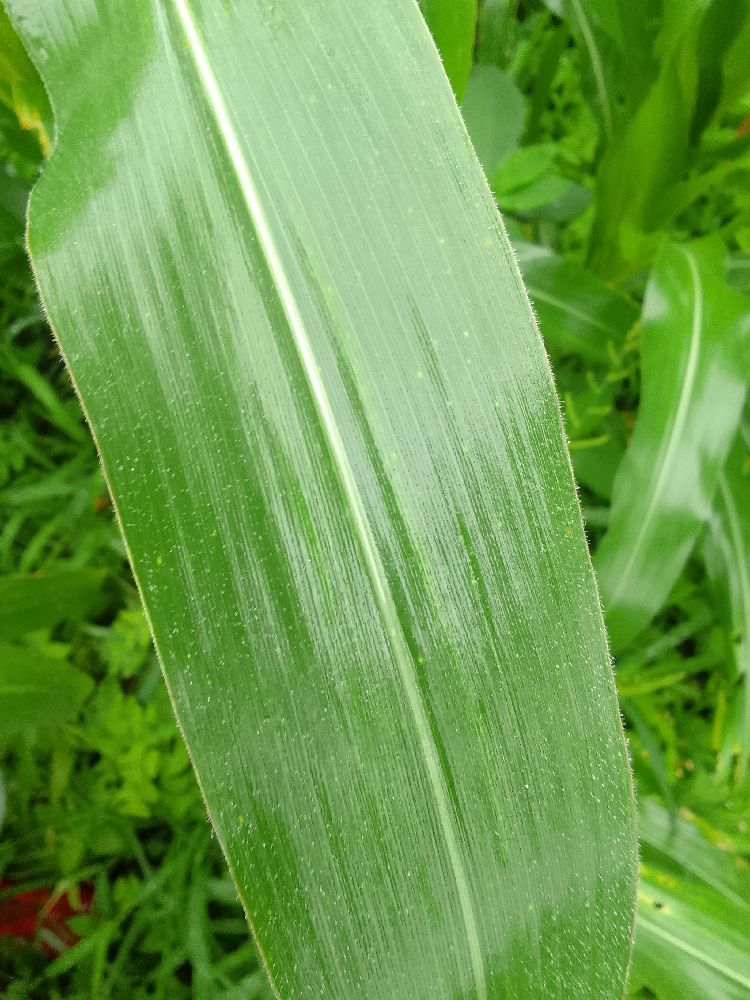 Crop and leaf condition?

maize, healthy
